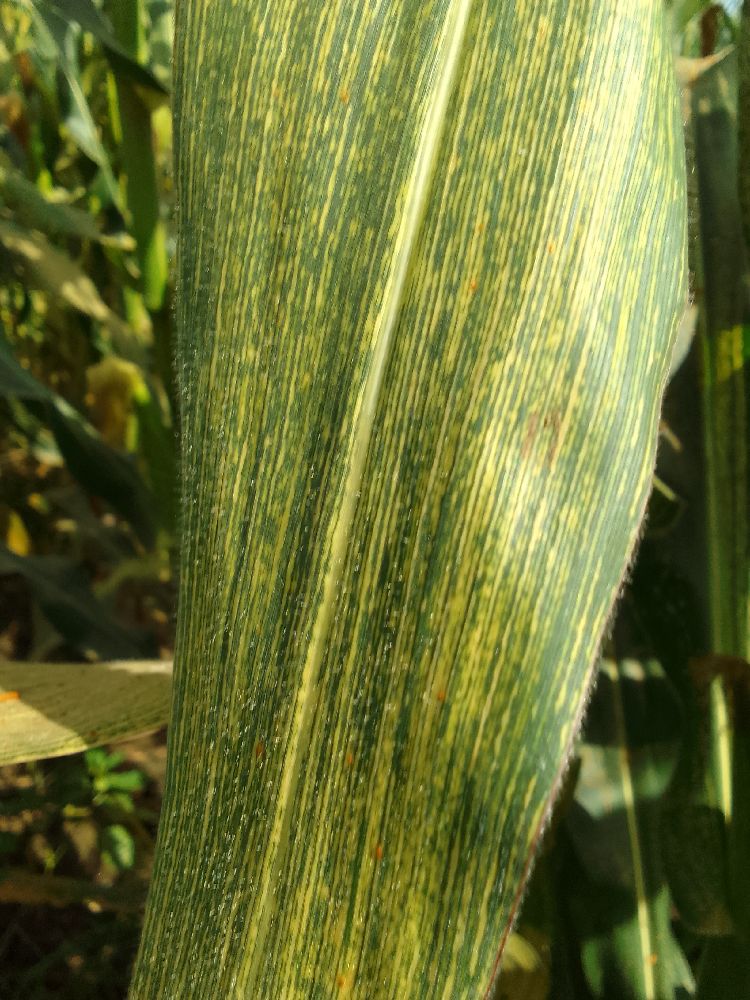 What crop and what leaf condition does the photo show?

maize, maize streak virus
